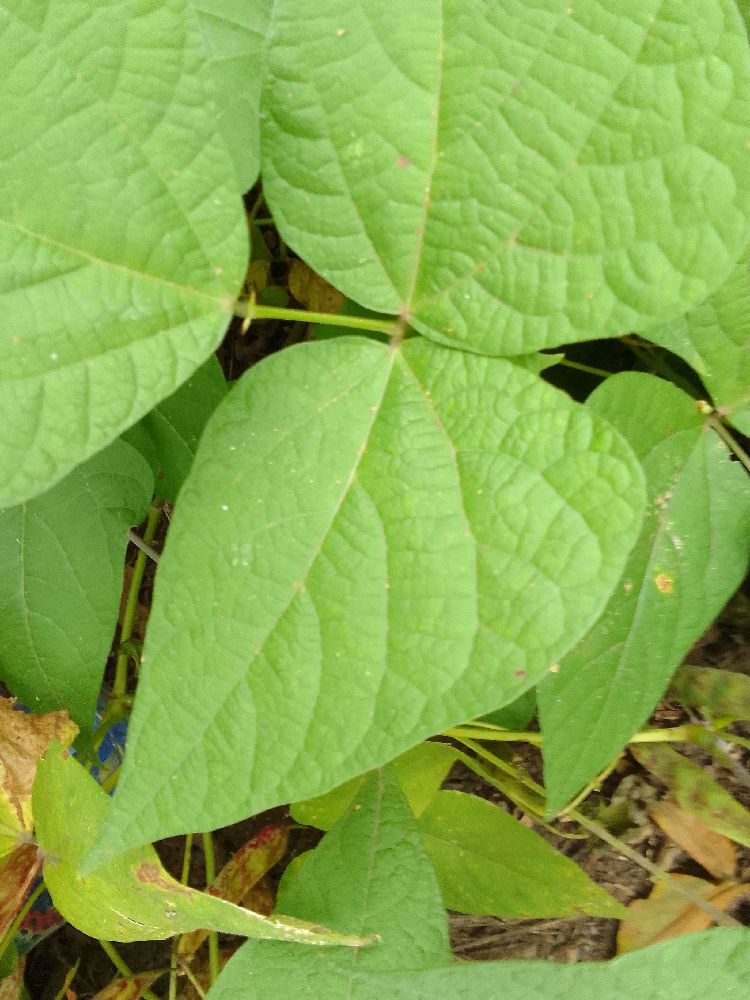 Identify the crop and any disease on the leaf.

common bean, healthy
